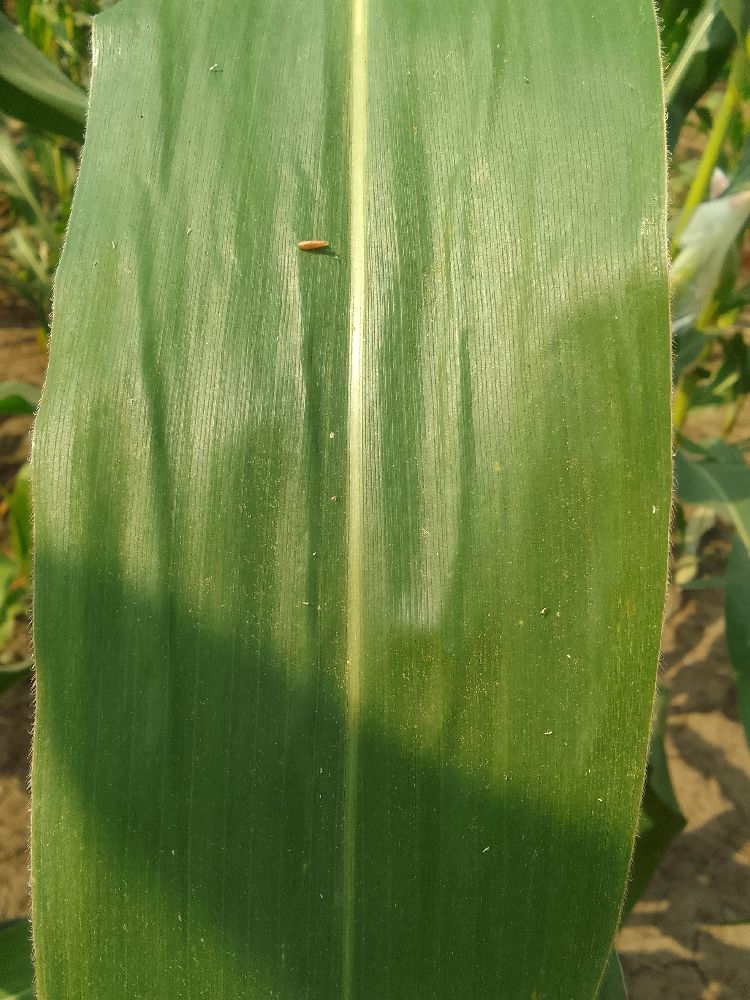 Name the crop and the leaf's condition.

maize, healthy
